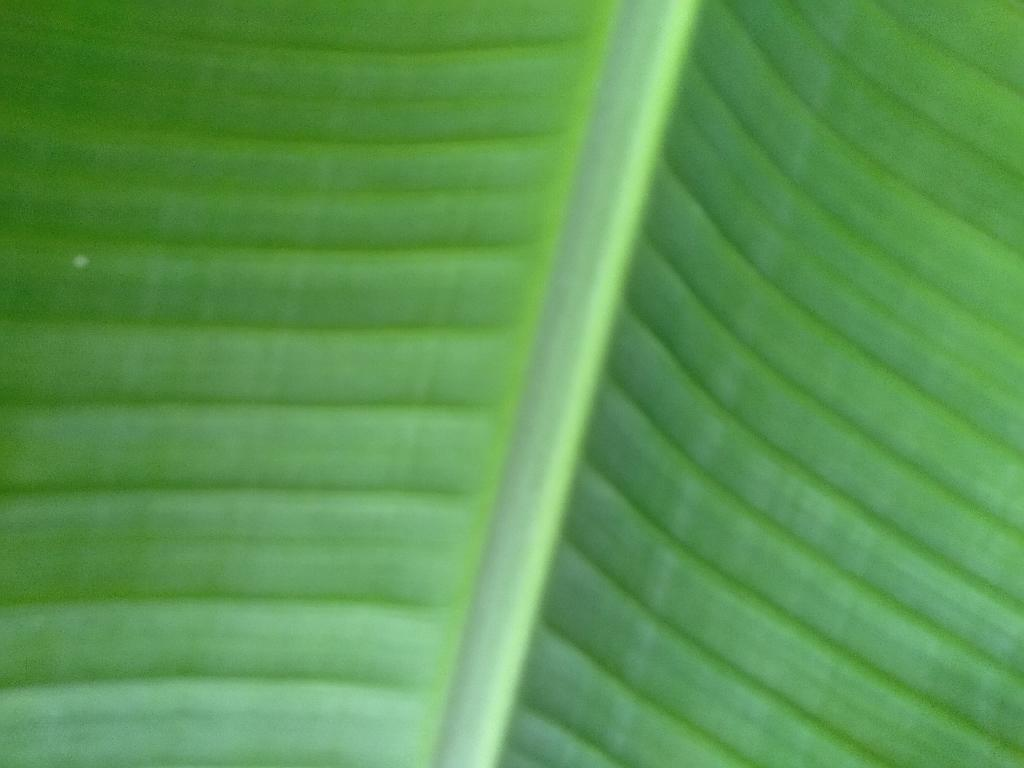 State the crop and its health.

banana, healthy
